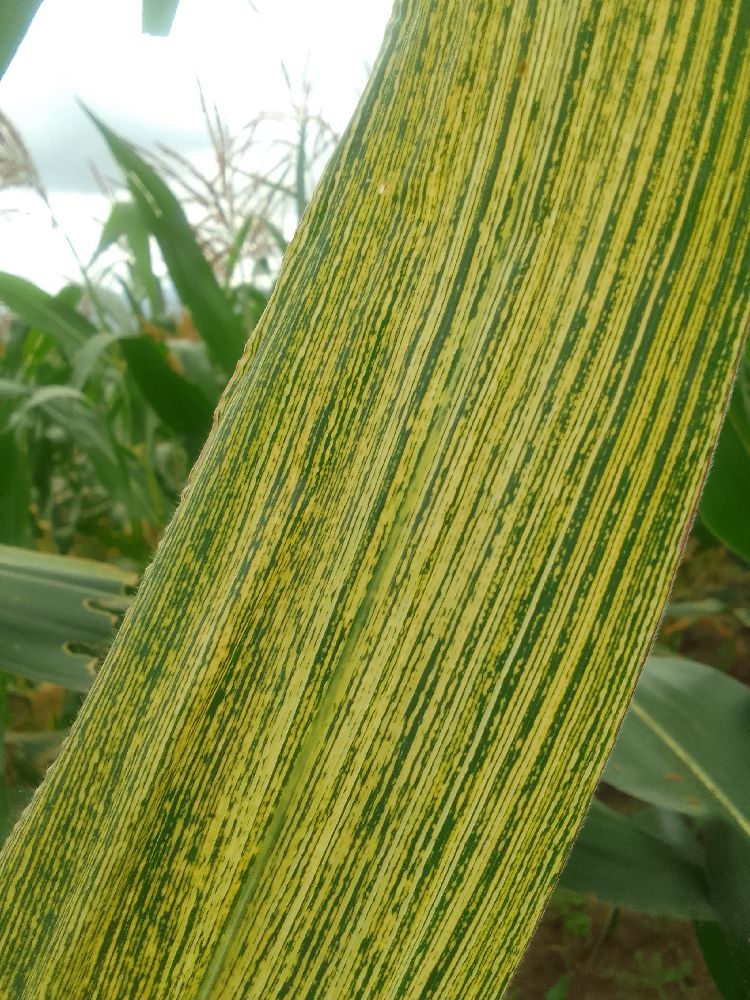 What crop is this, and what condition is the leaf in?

maize, maize streak virus
